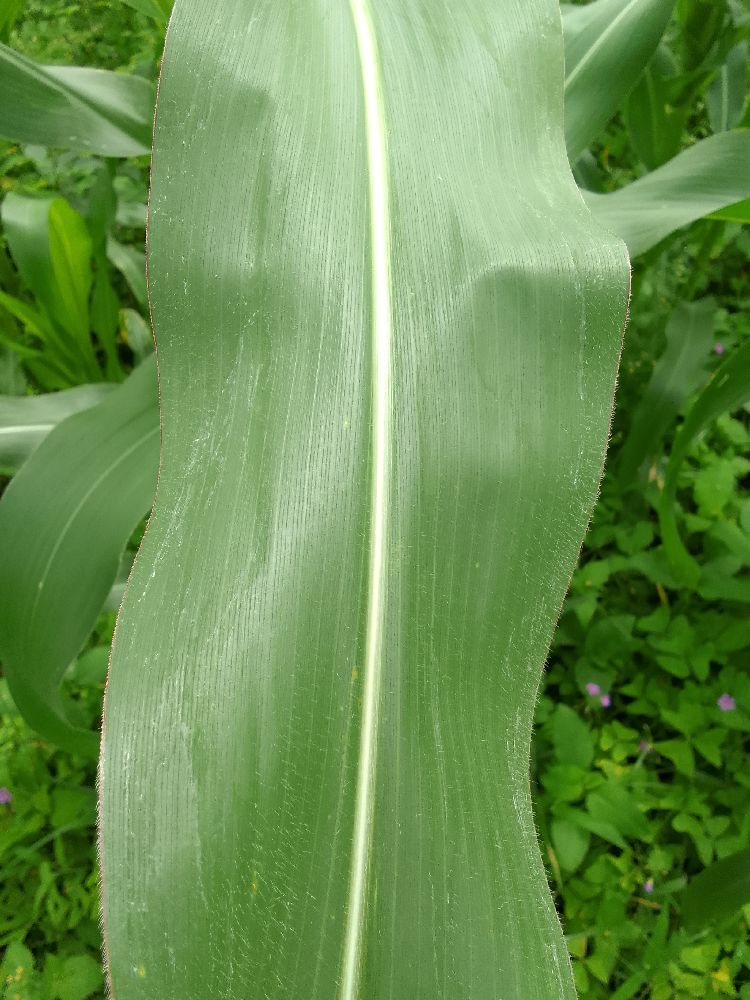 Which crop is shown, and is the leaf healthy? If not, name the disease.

maize, healthy
